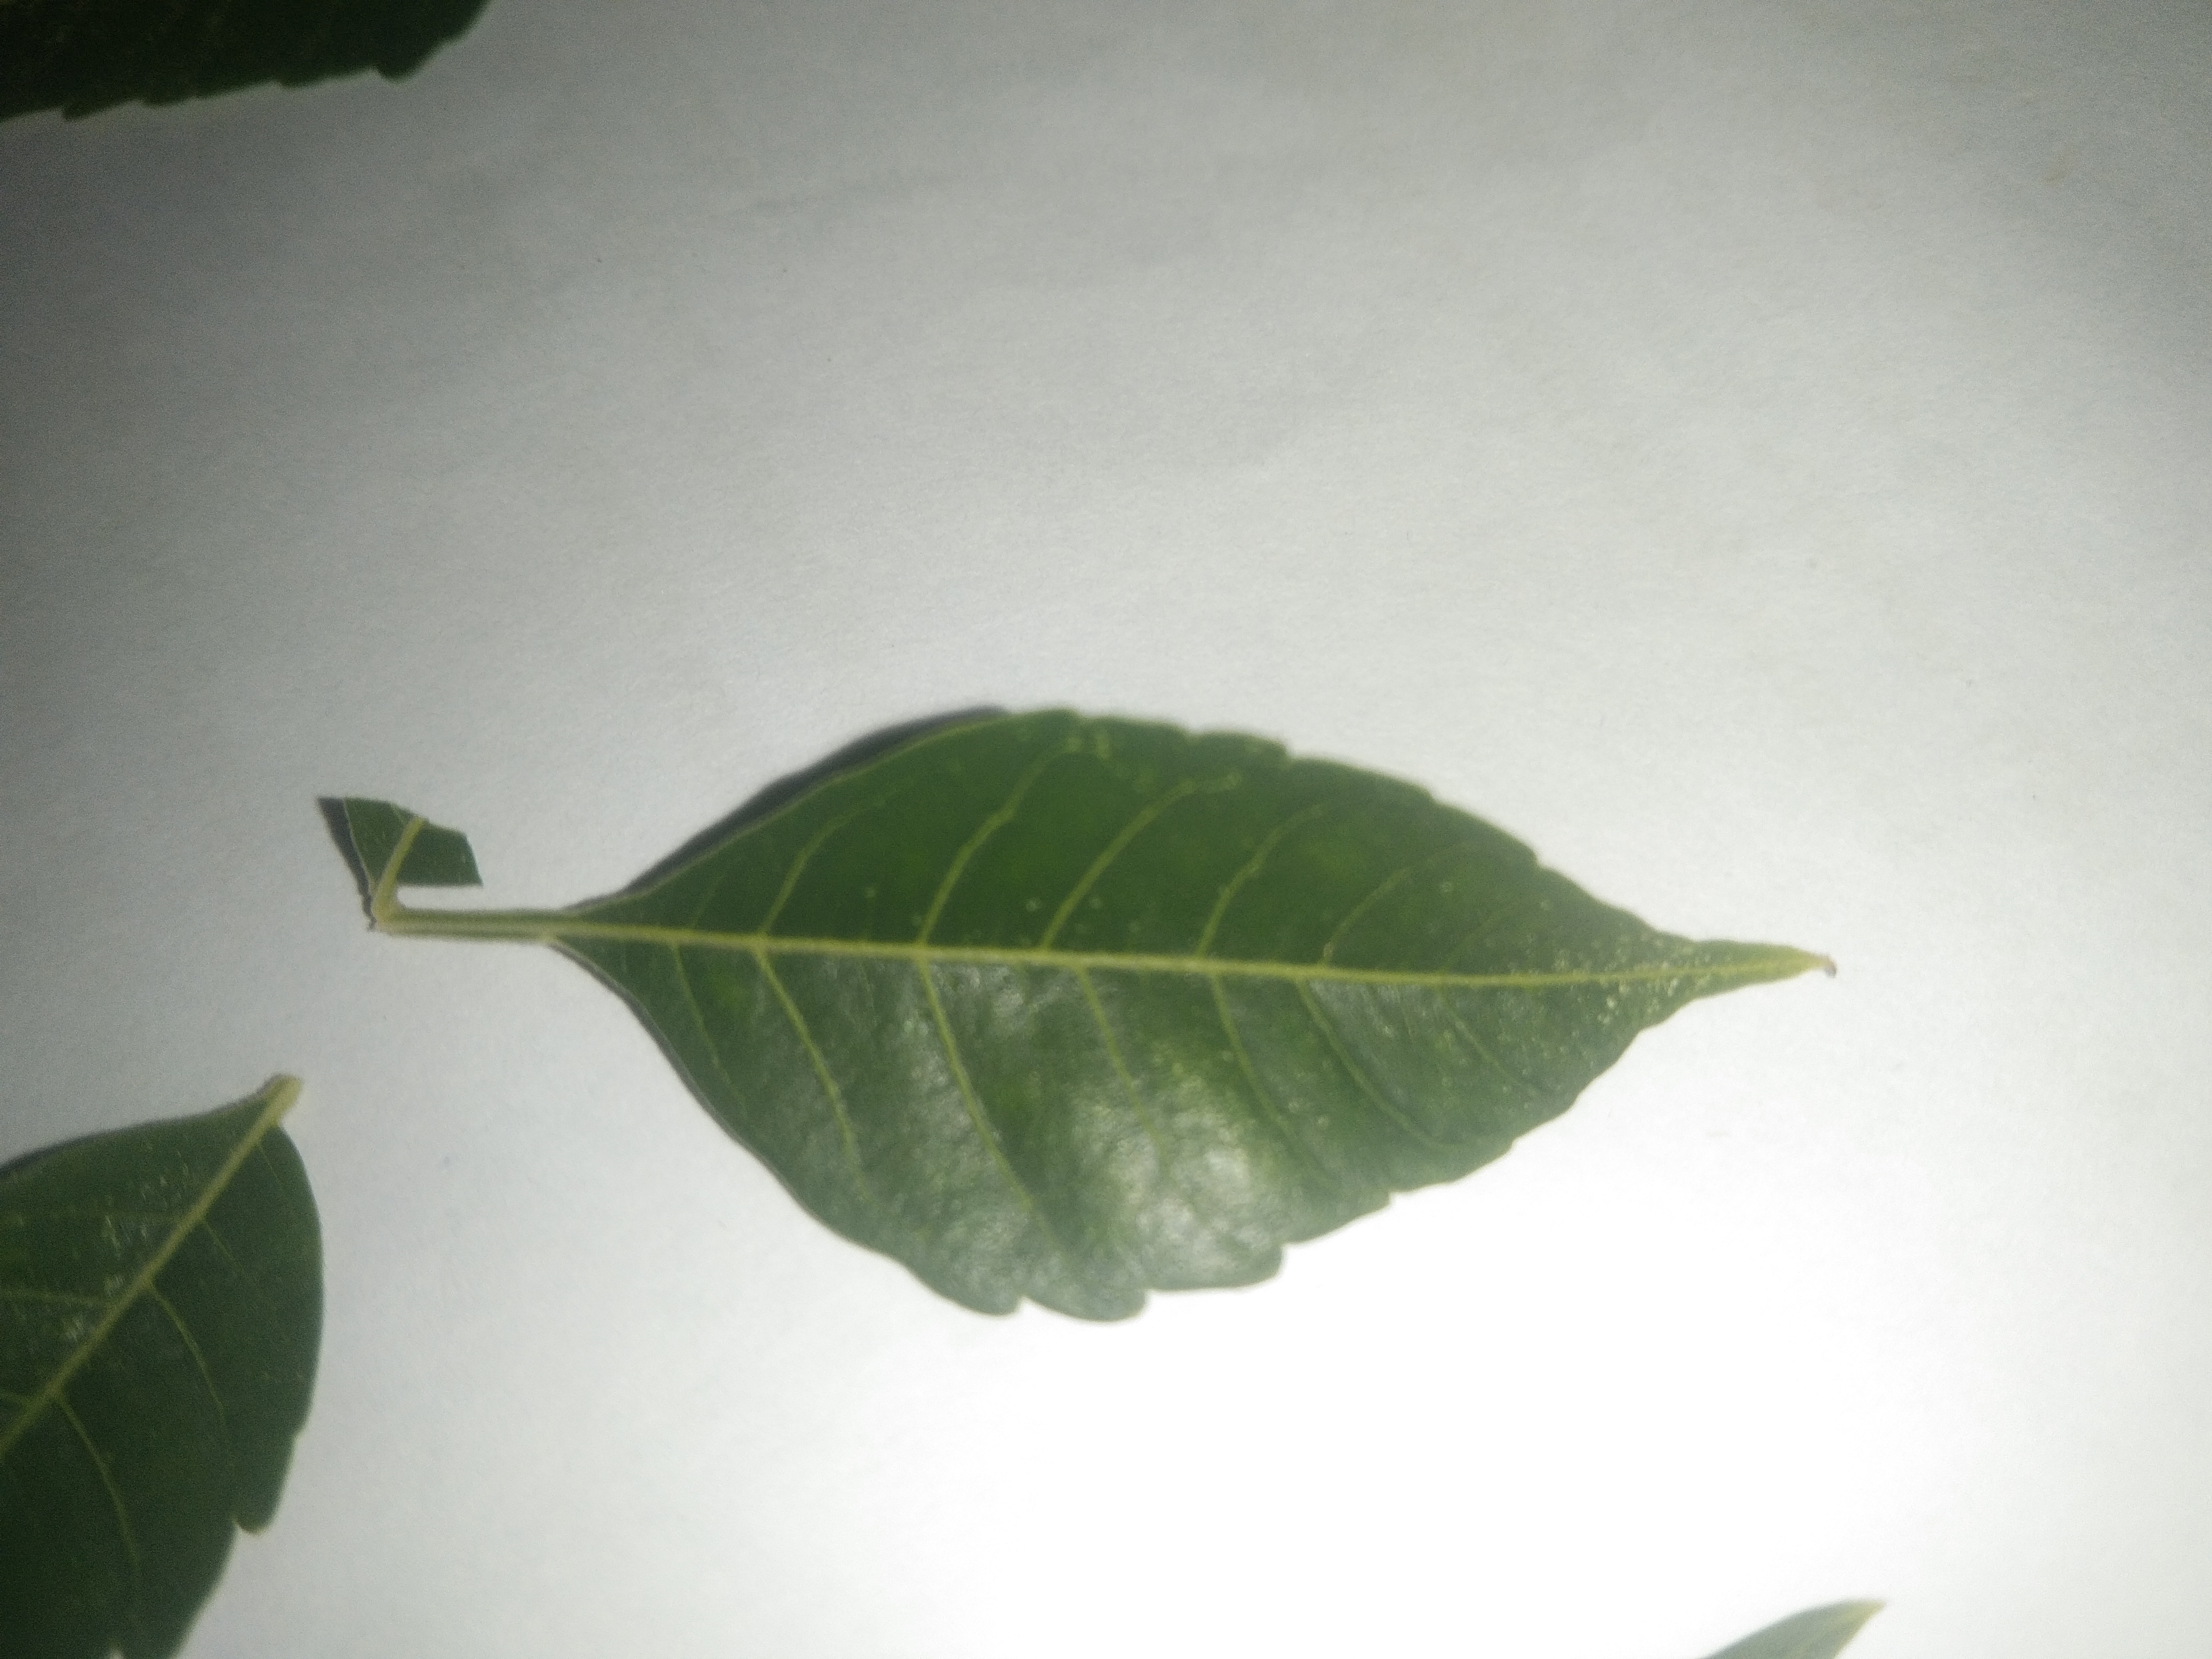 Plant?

neem
